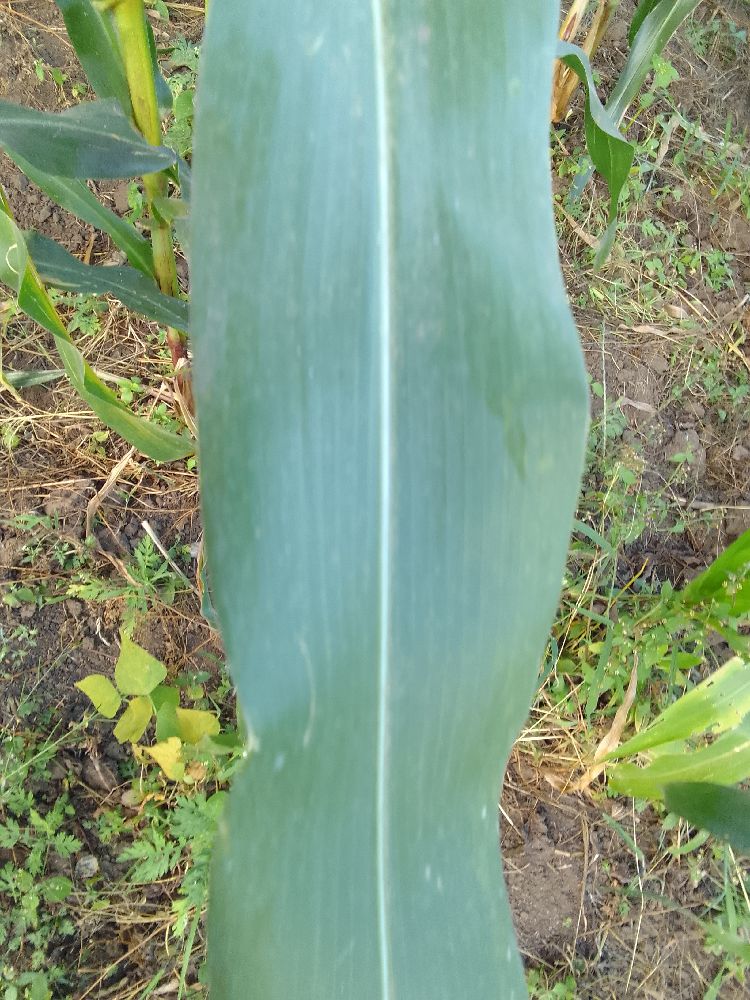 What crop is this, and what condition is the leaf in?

maize, healthy
